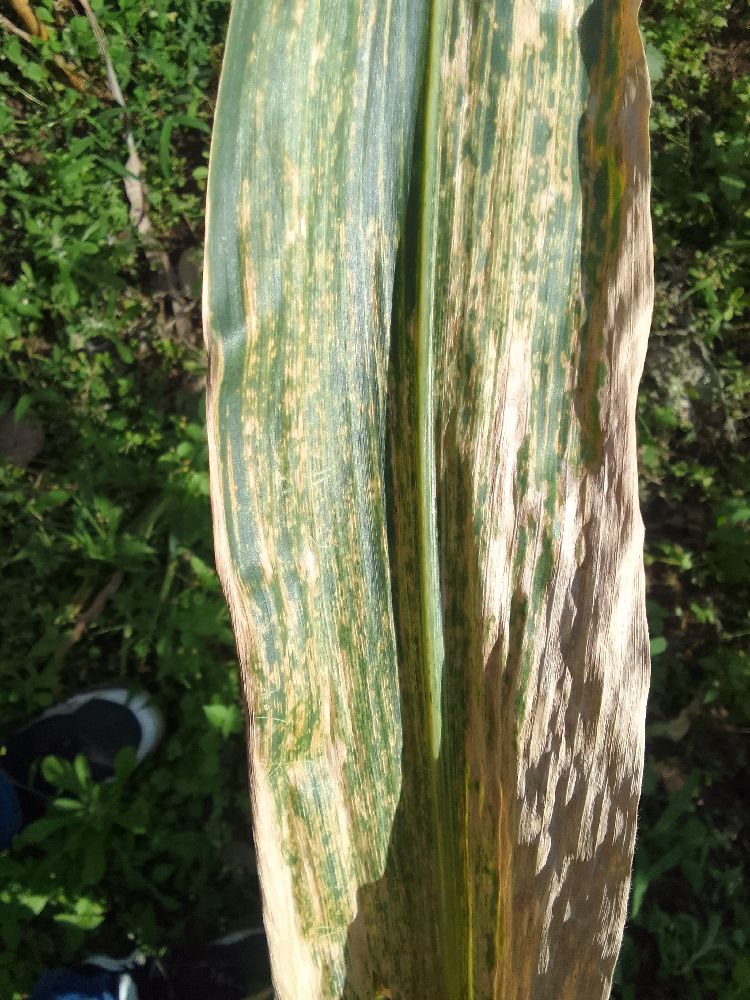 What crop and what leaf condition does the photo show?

maize, maize lethal necrosis
